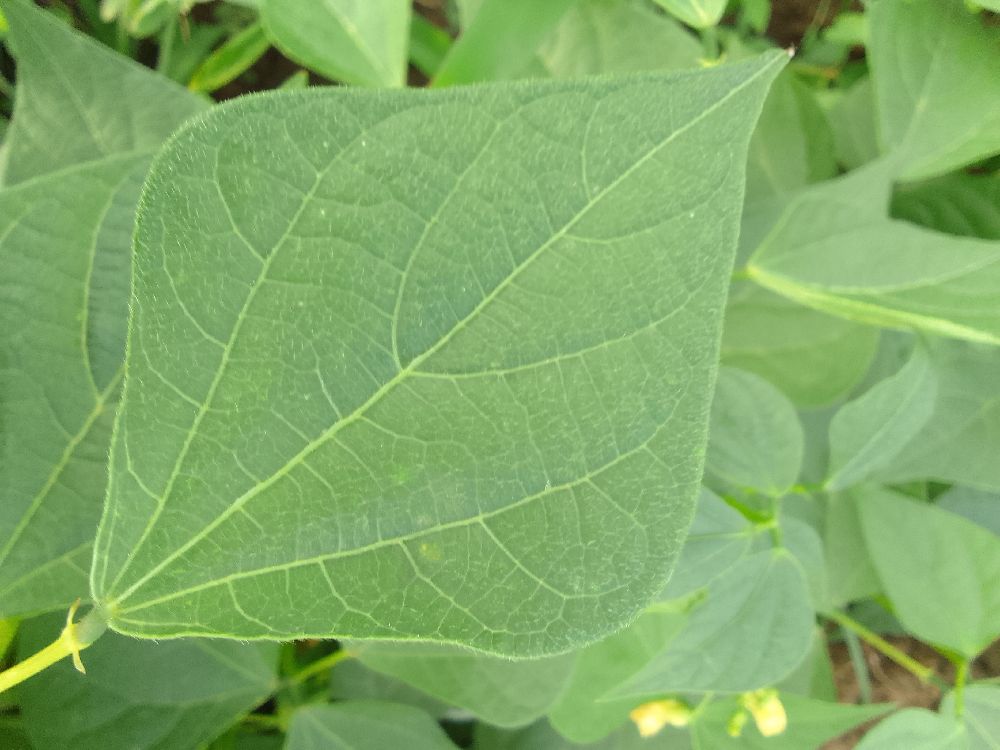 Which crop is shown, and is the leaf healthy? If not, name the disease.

common bean, healthy
